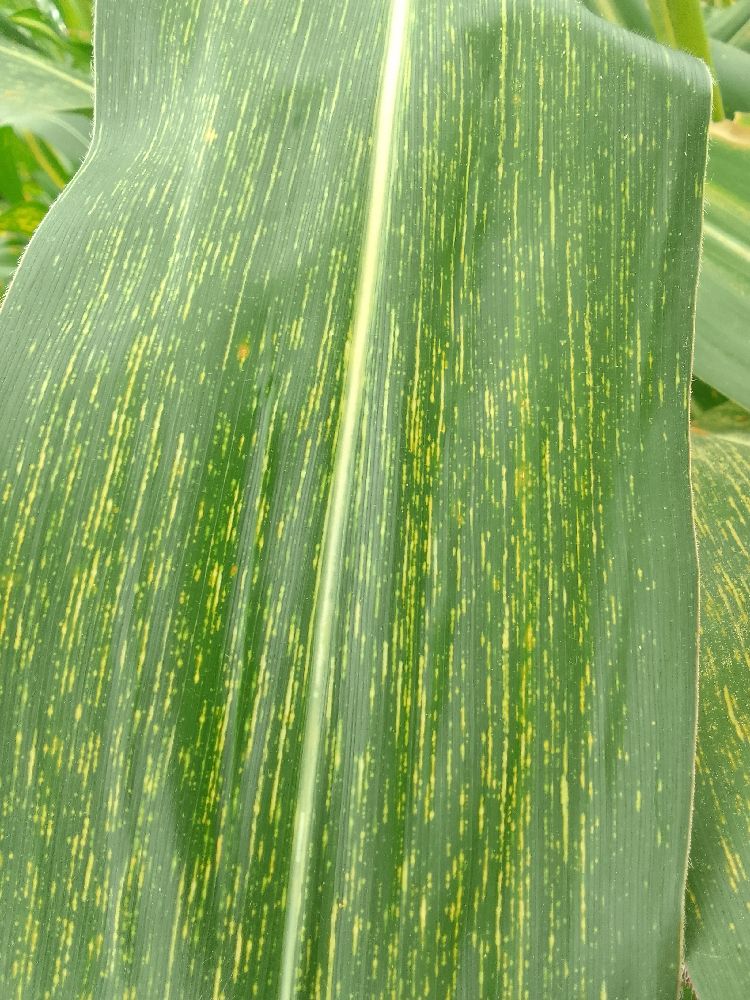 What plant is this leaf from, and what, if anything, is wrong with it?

maize, maize streak virus
